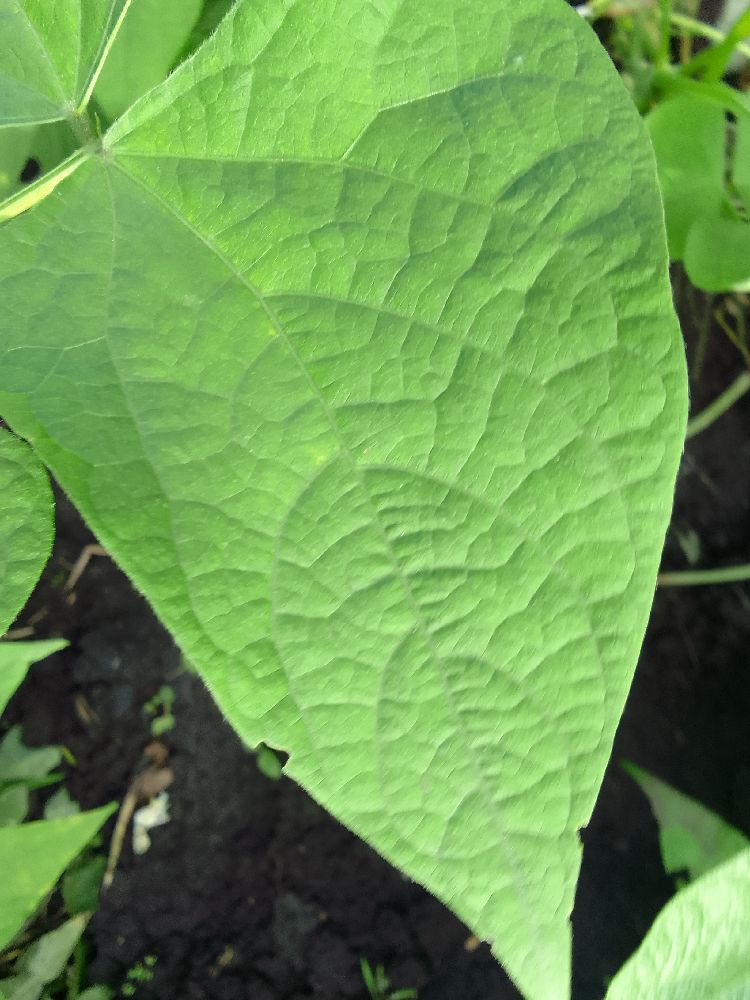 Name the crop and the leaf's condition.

common bean, healthy
